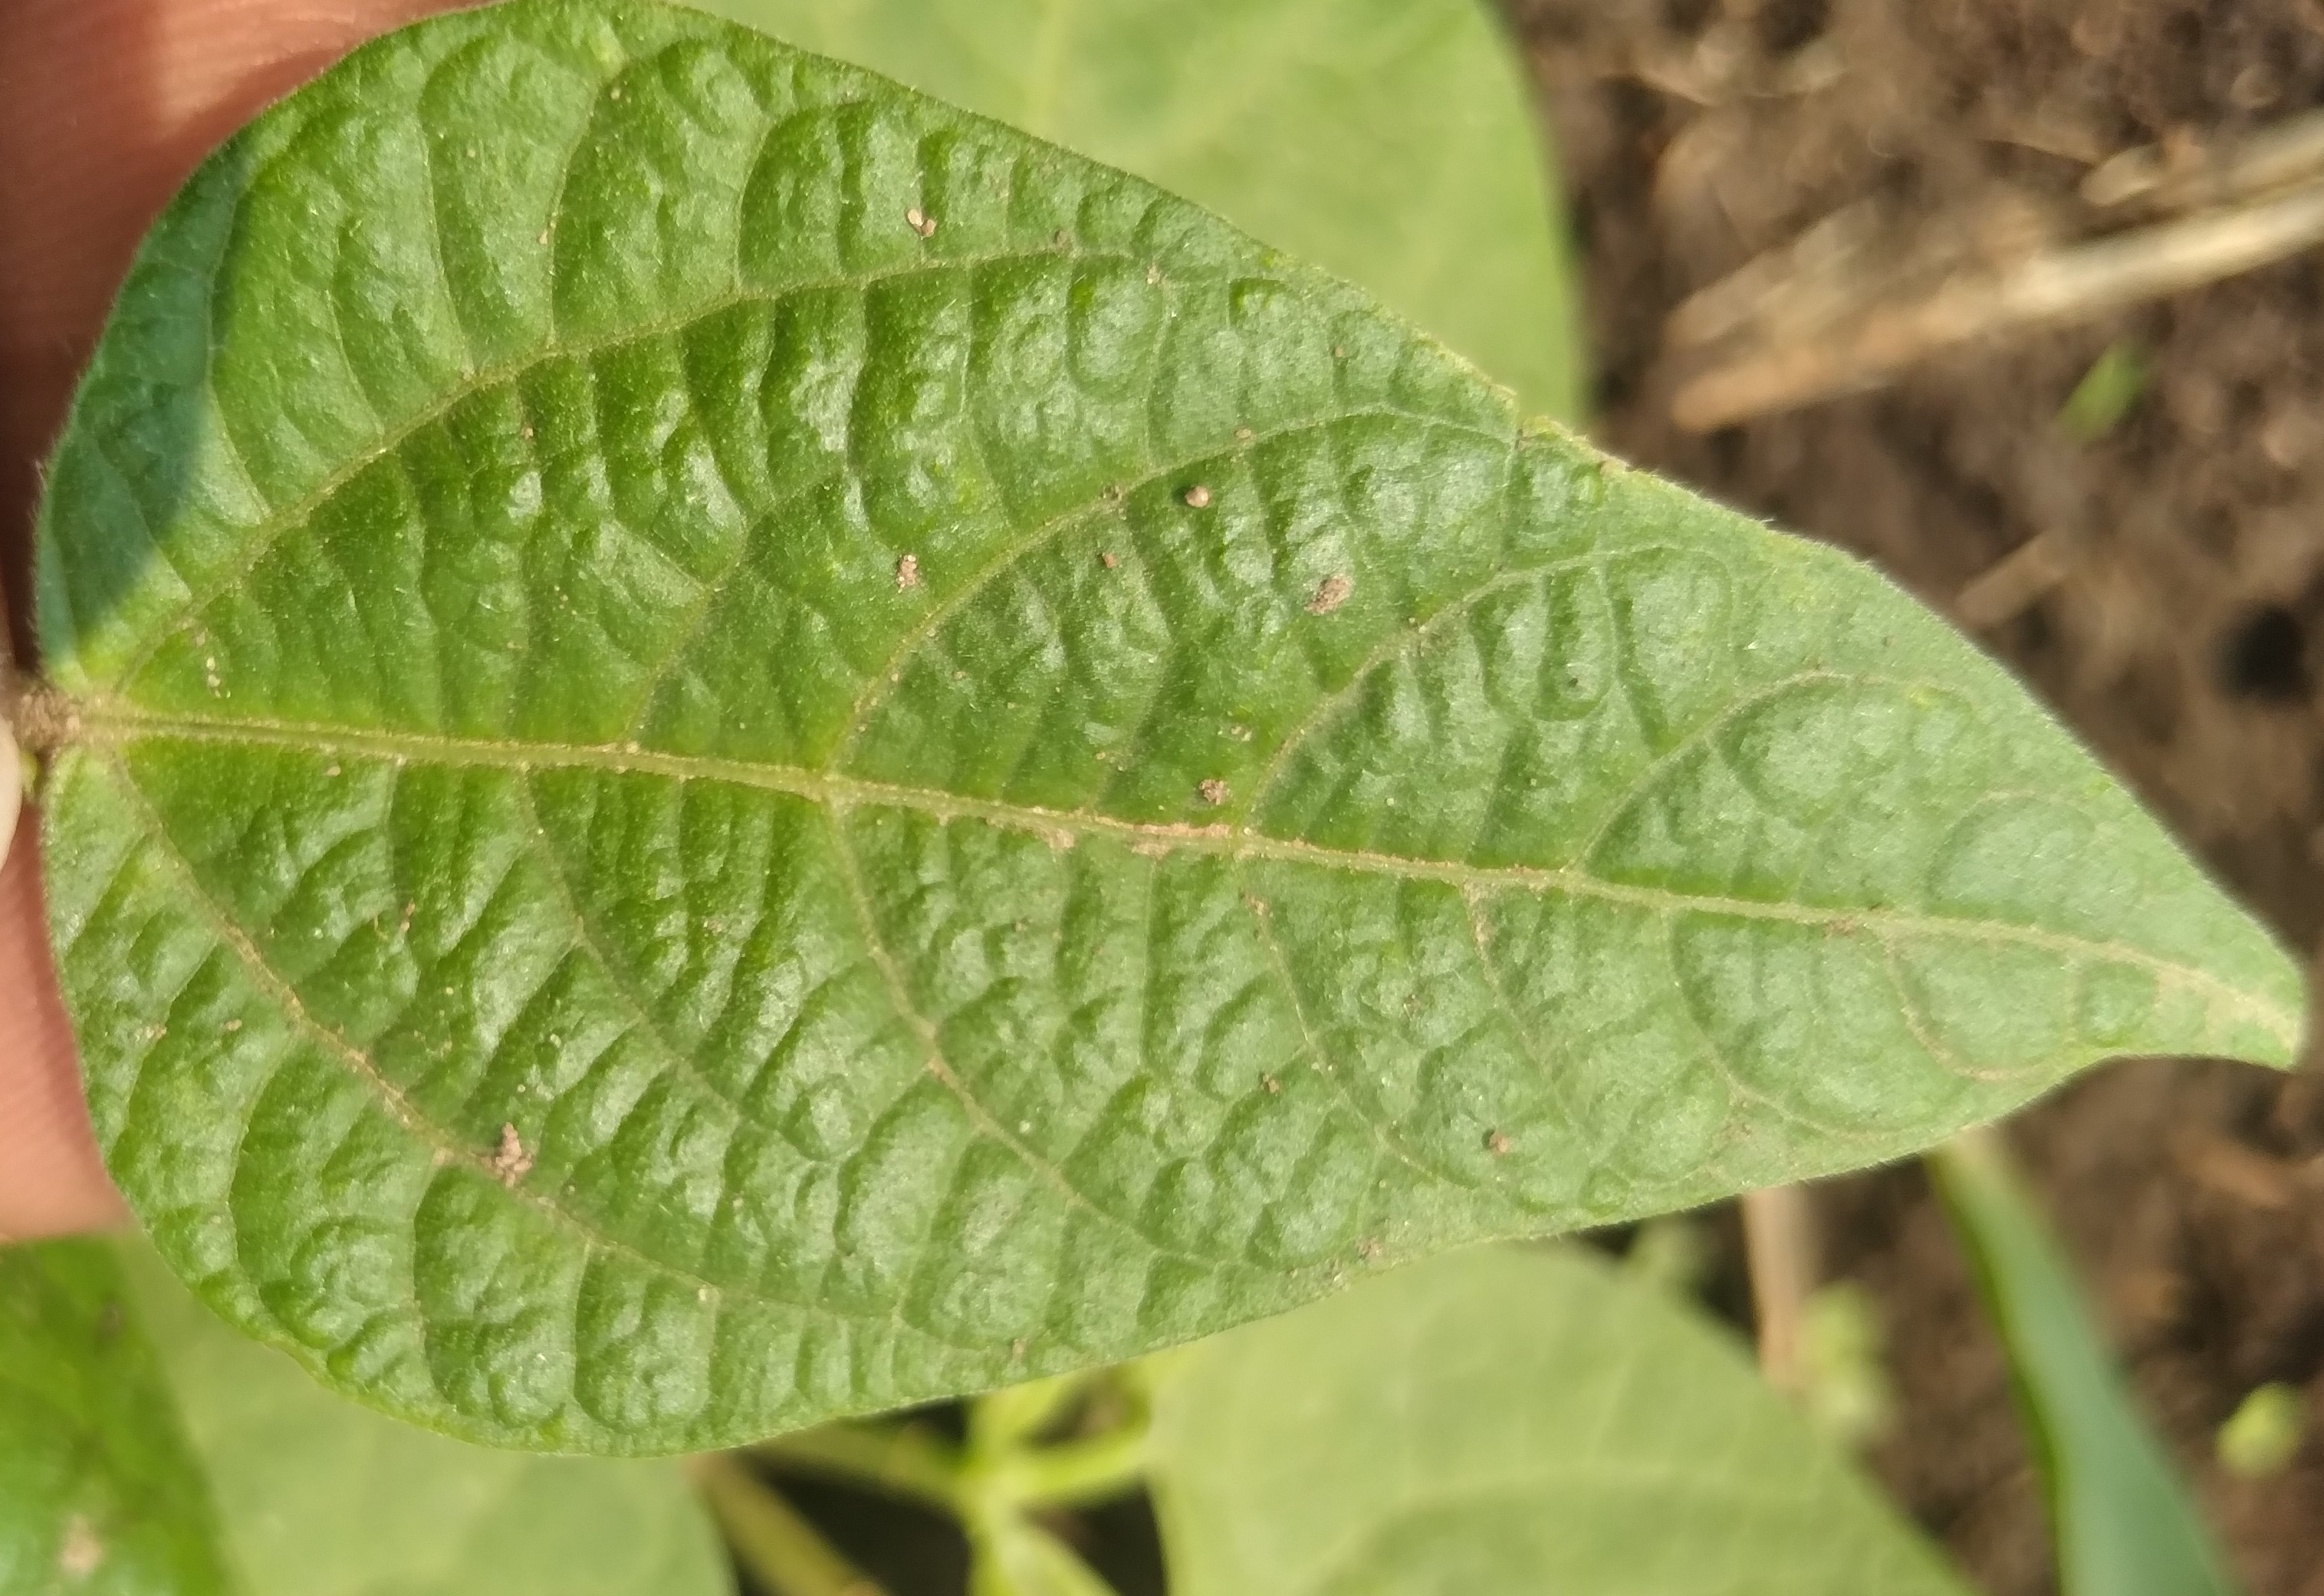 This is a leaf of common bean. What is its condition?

healthy
